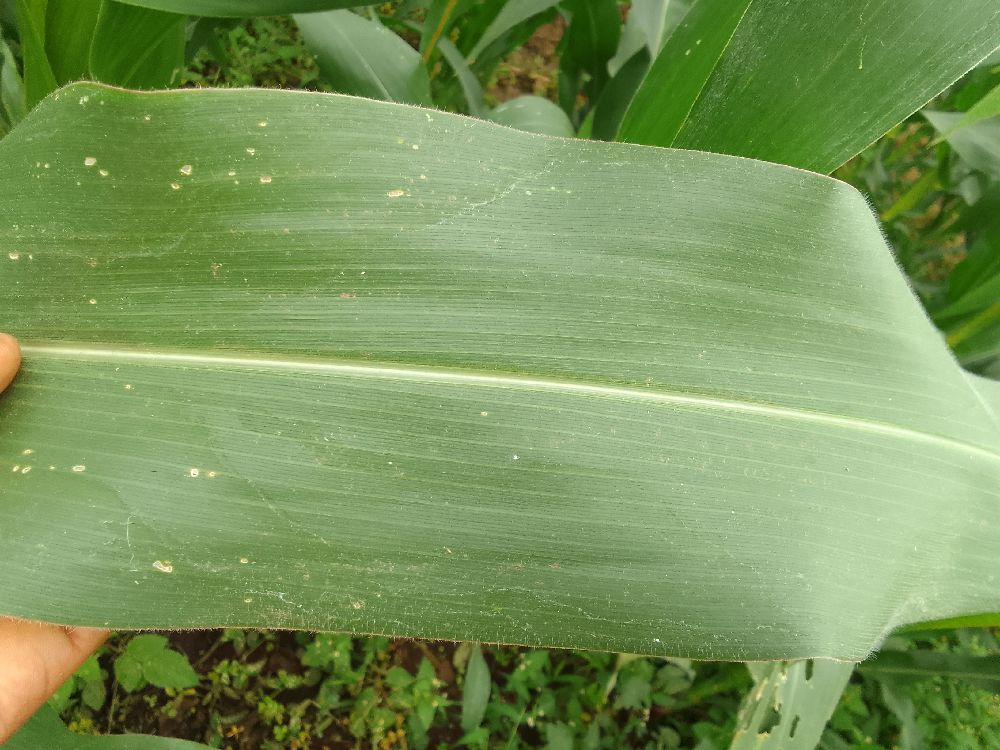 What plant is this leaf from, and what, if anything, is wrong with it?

maize, healthy
